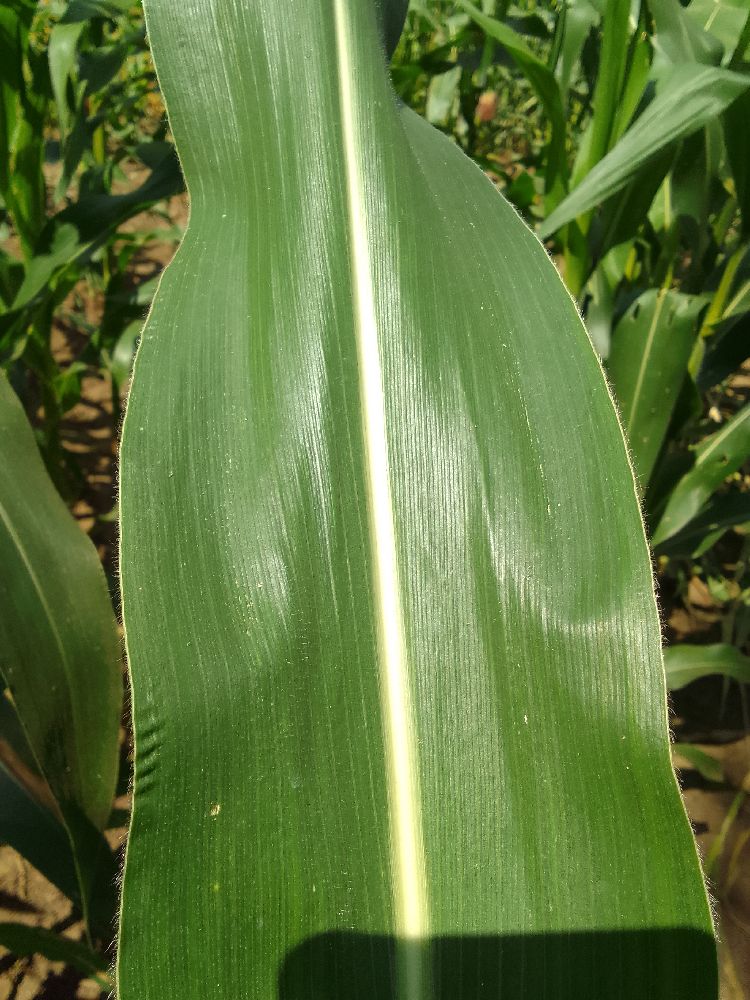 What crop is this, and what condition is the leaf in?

maize, healthy
